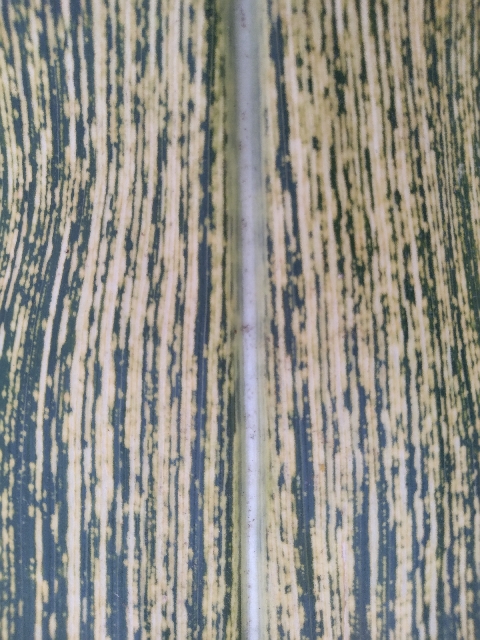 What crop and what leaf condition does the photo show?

maize, maize streak virus
